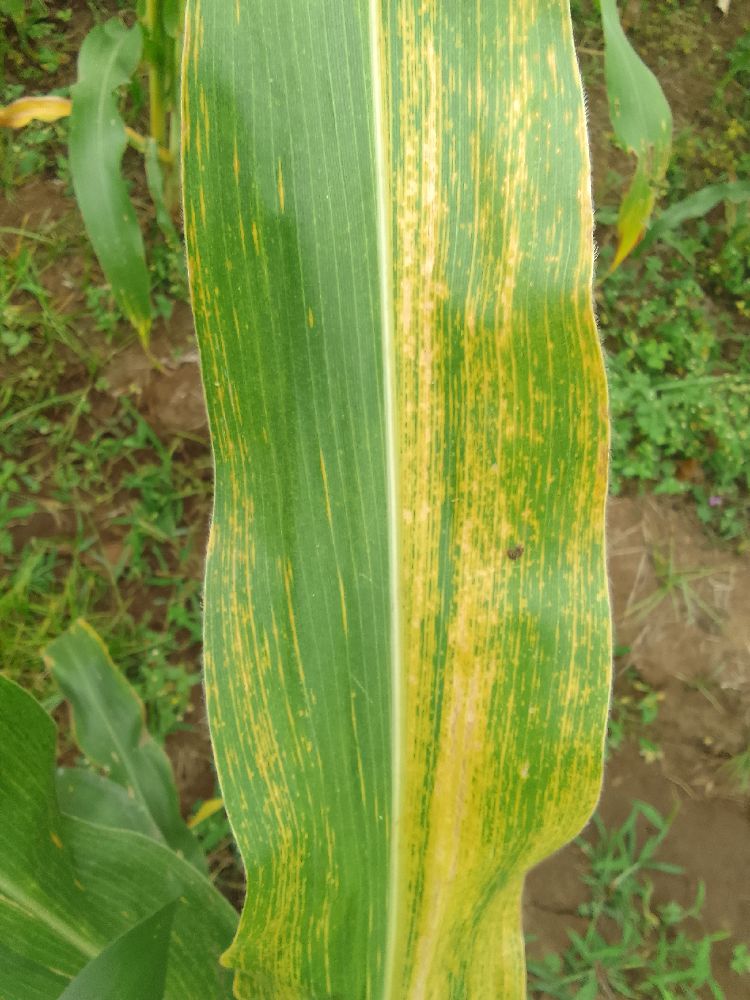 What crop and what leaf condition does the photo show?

maize, maize lethal necrosis
